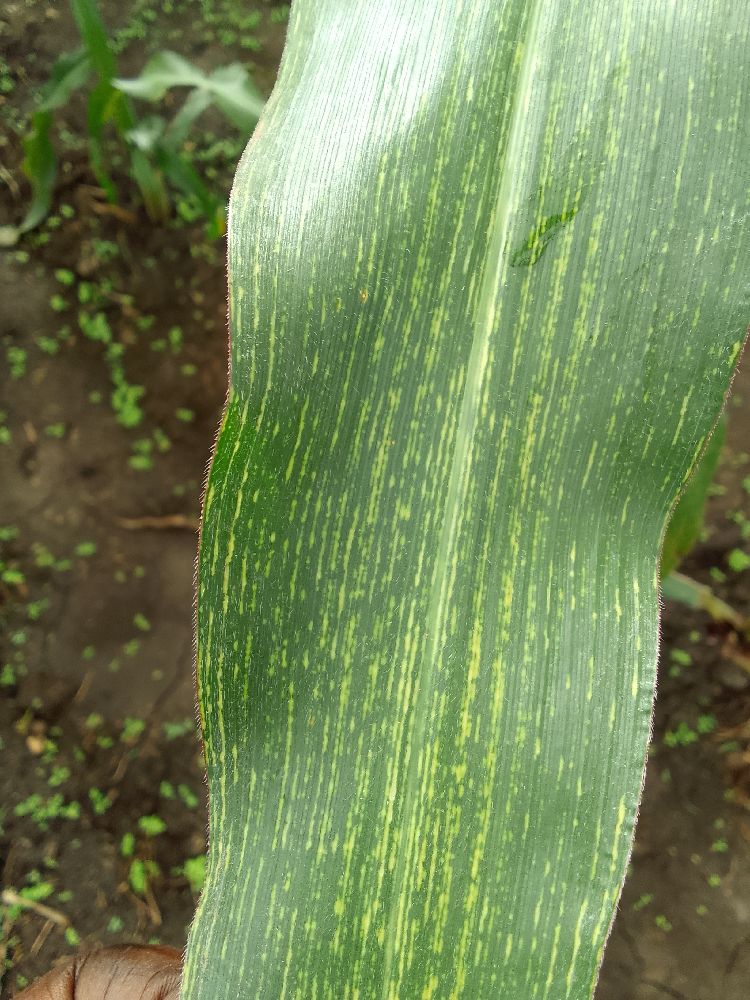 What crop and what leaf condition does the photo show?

maize, maize streak virus
